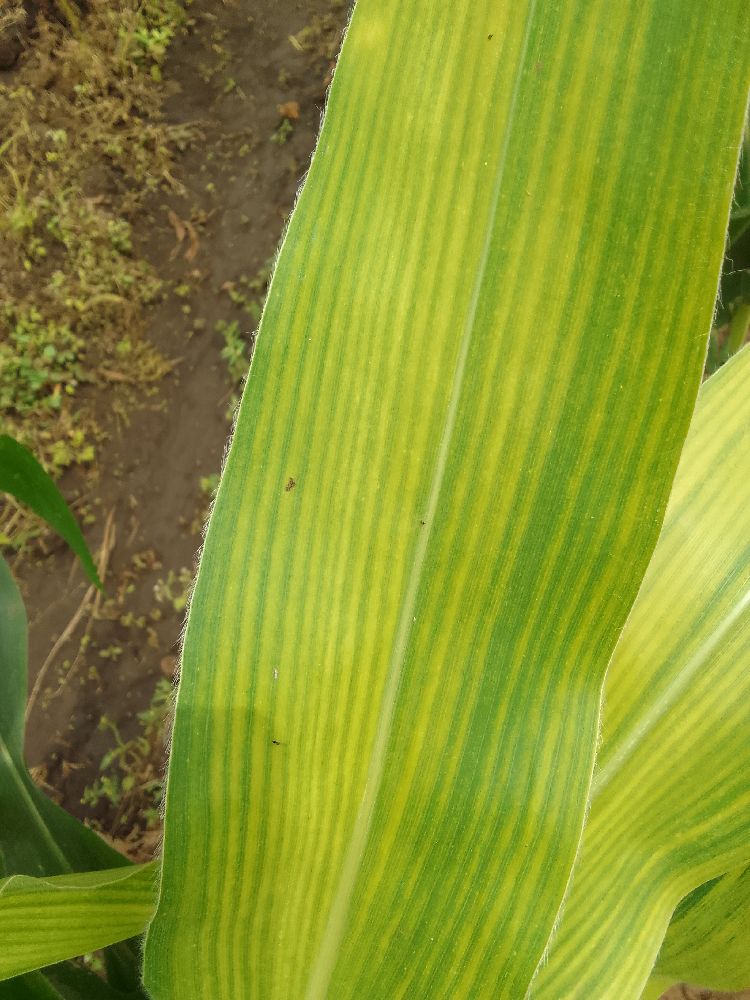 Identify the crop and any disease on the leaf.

maize, maize lethal necrosis
